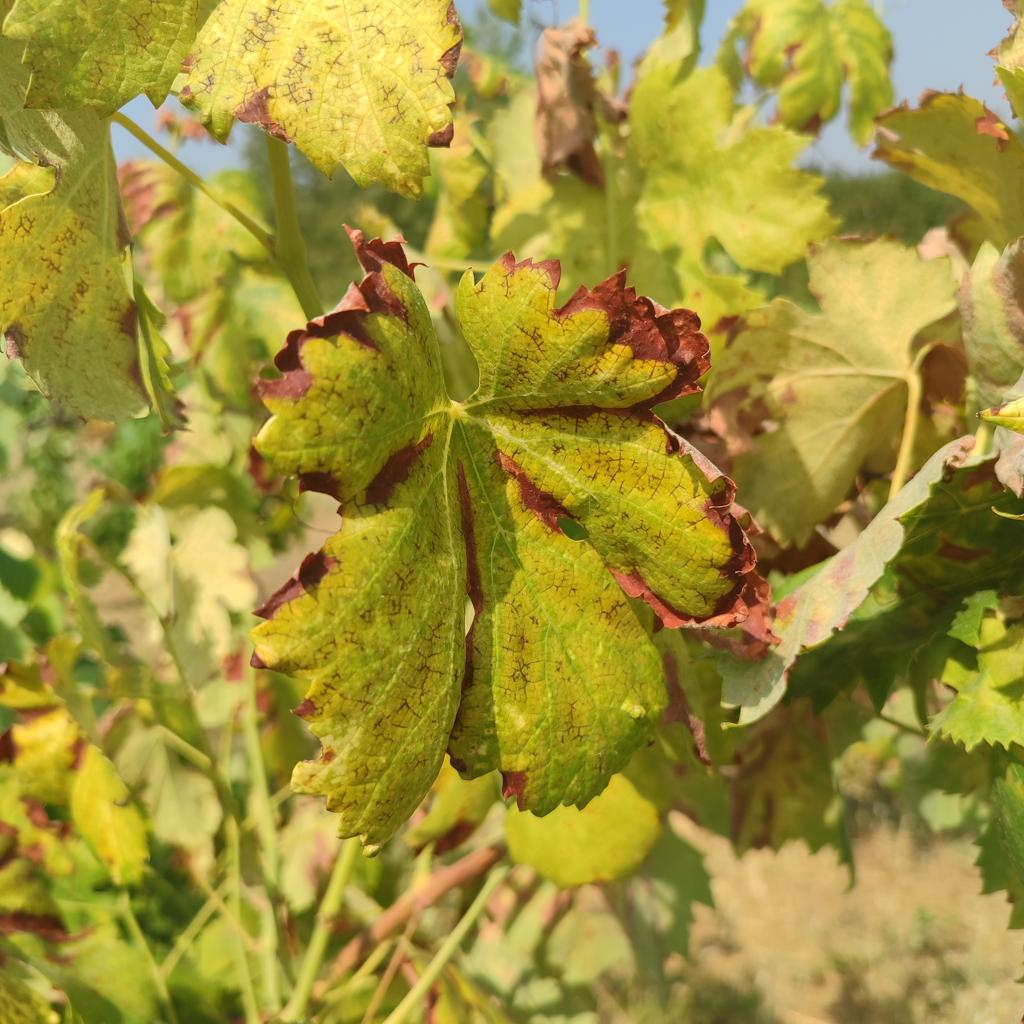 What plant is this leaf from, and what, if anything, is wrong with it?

grapevine, esca complex
